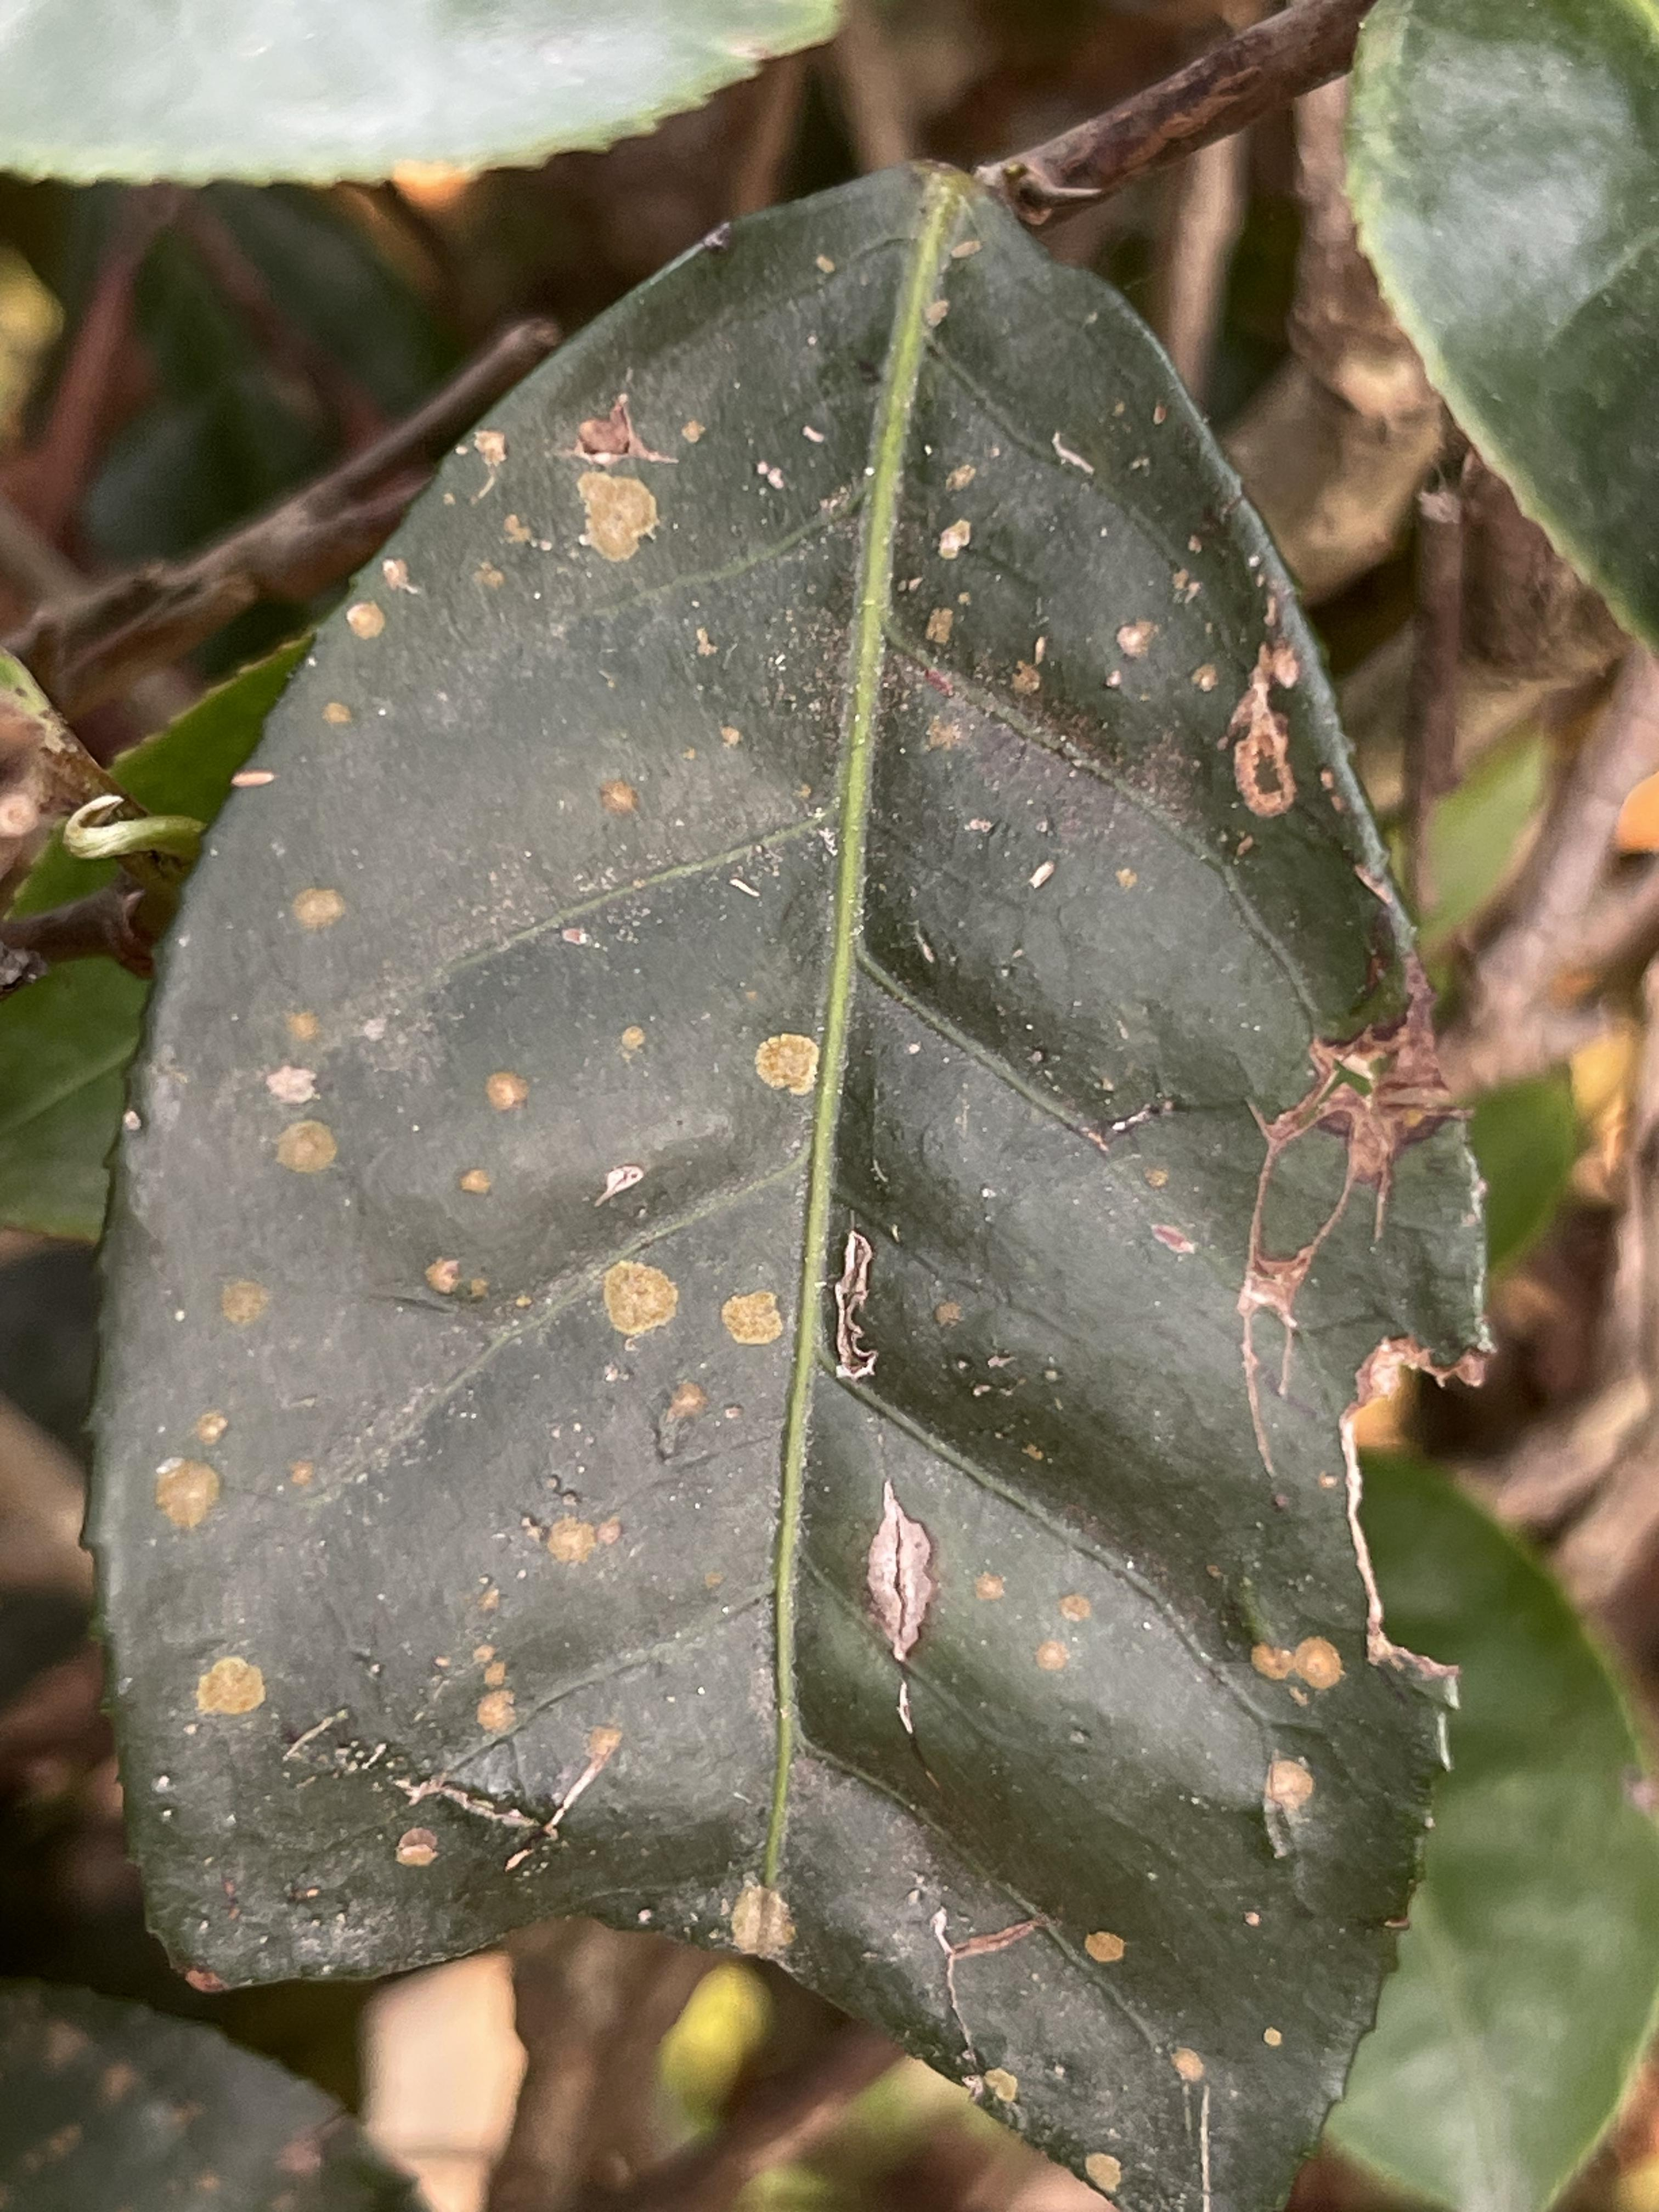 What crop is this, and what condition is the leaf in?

tea, red rust
